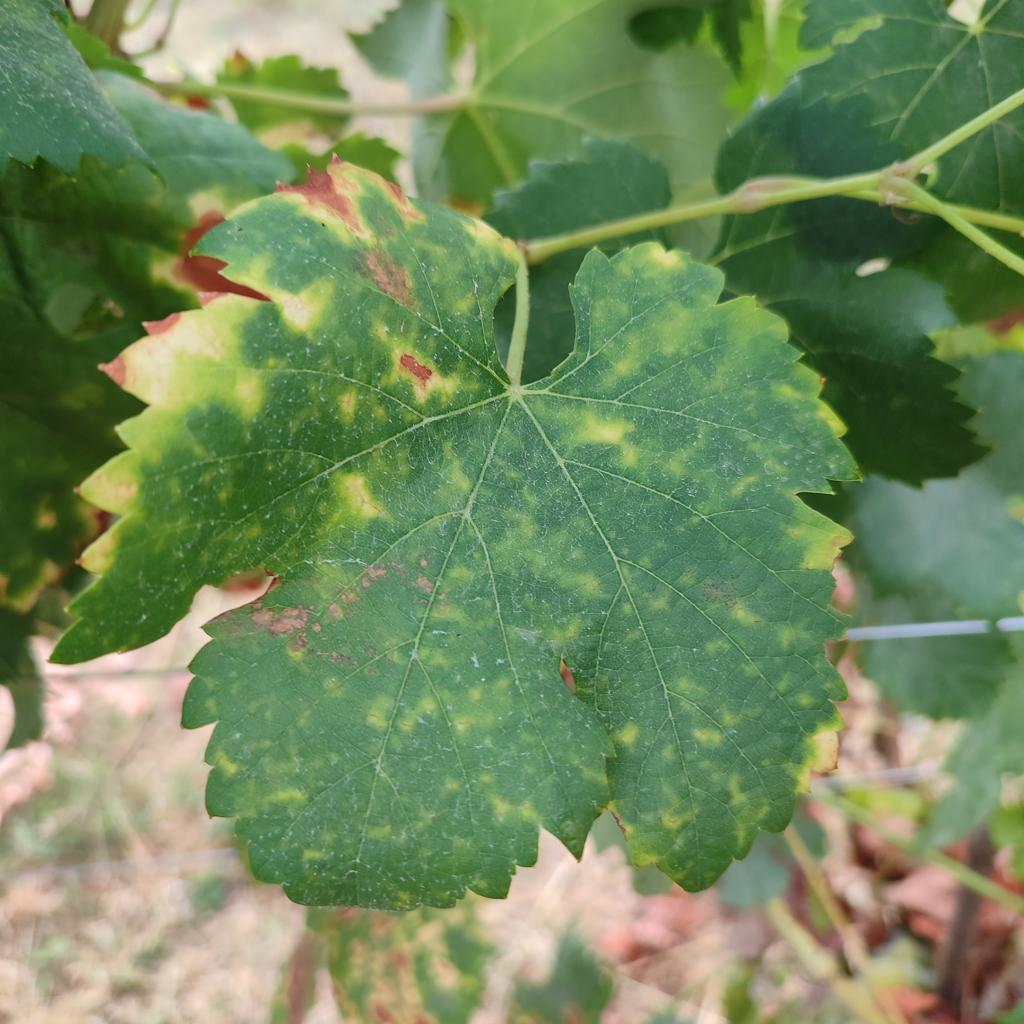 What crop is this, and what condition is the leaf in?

grapevine, esca complex
